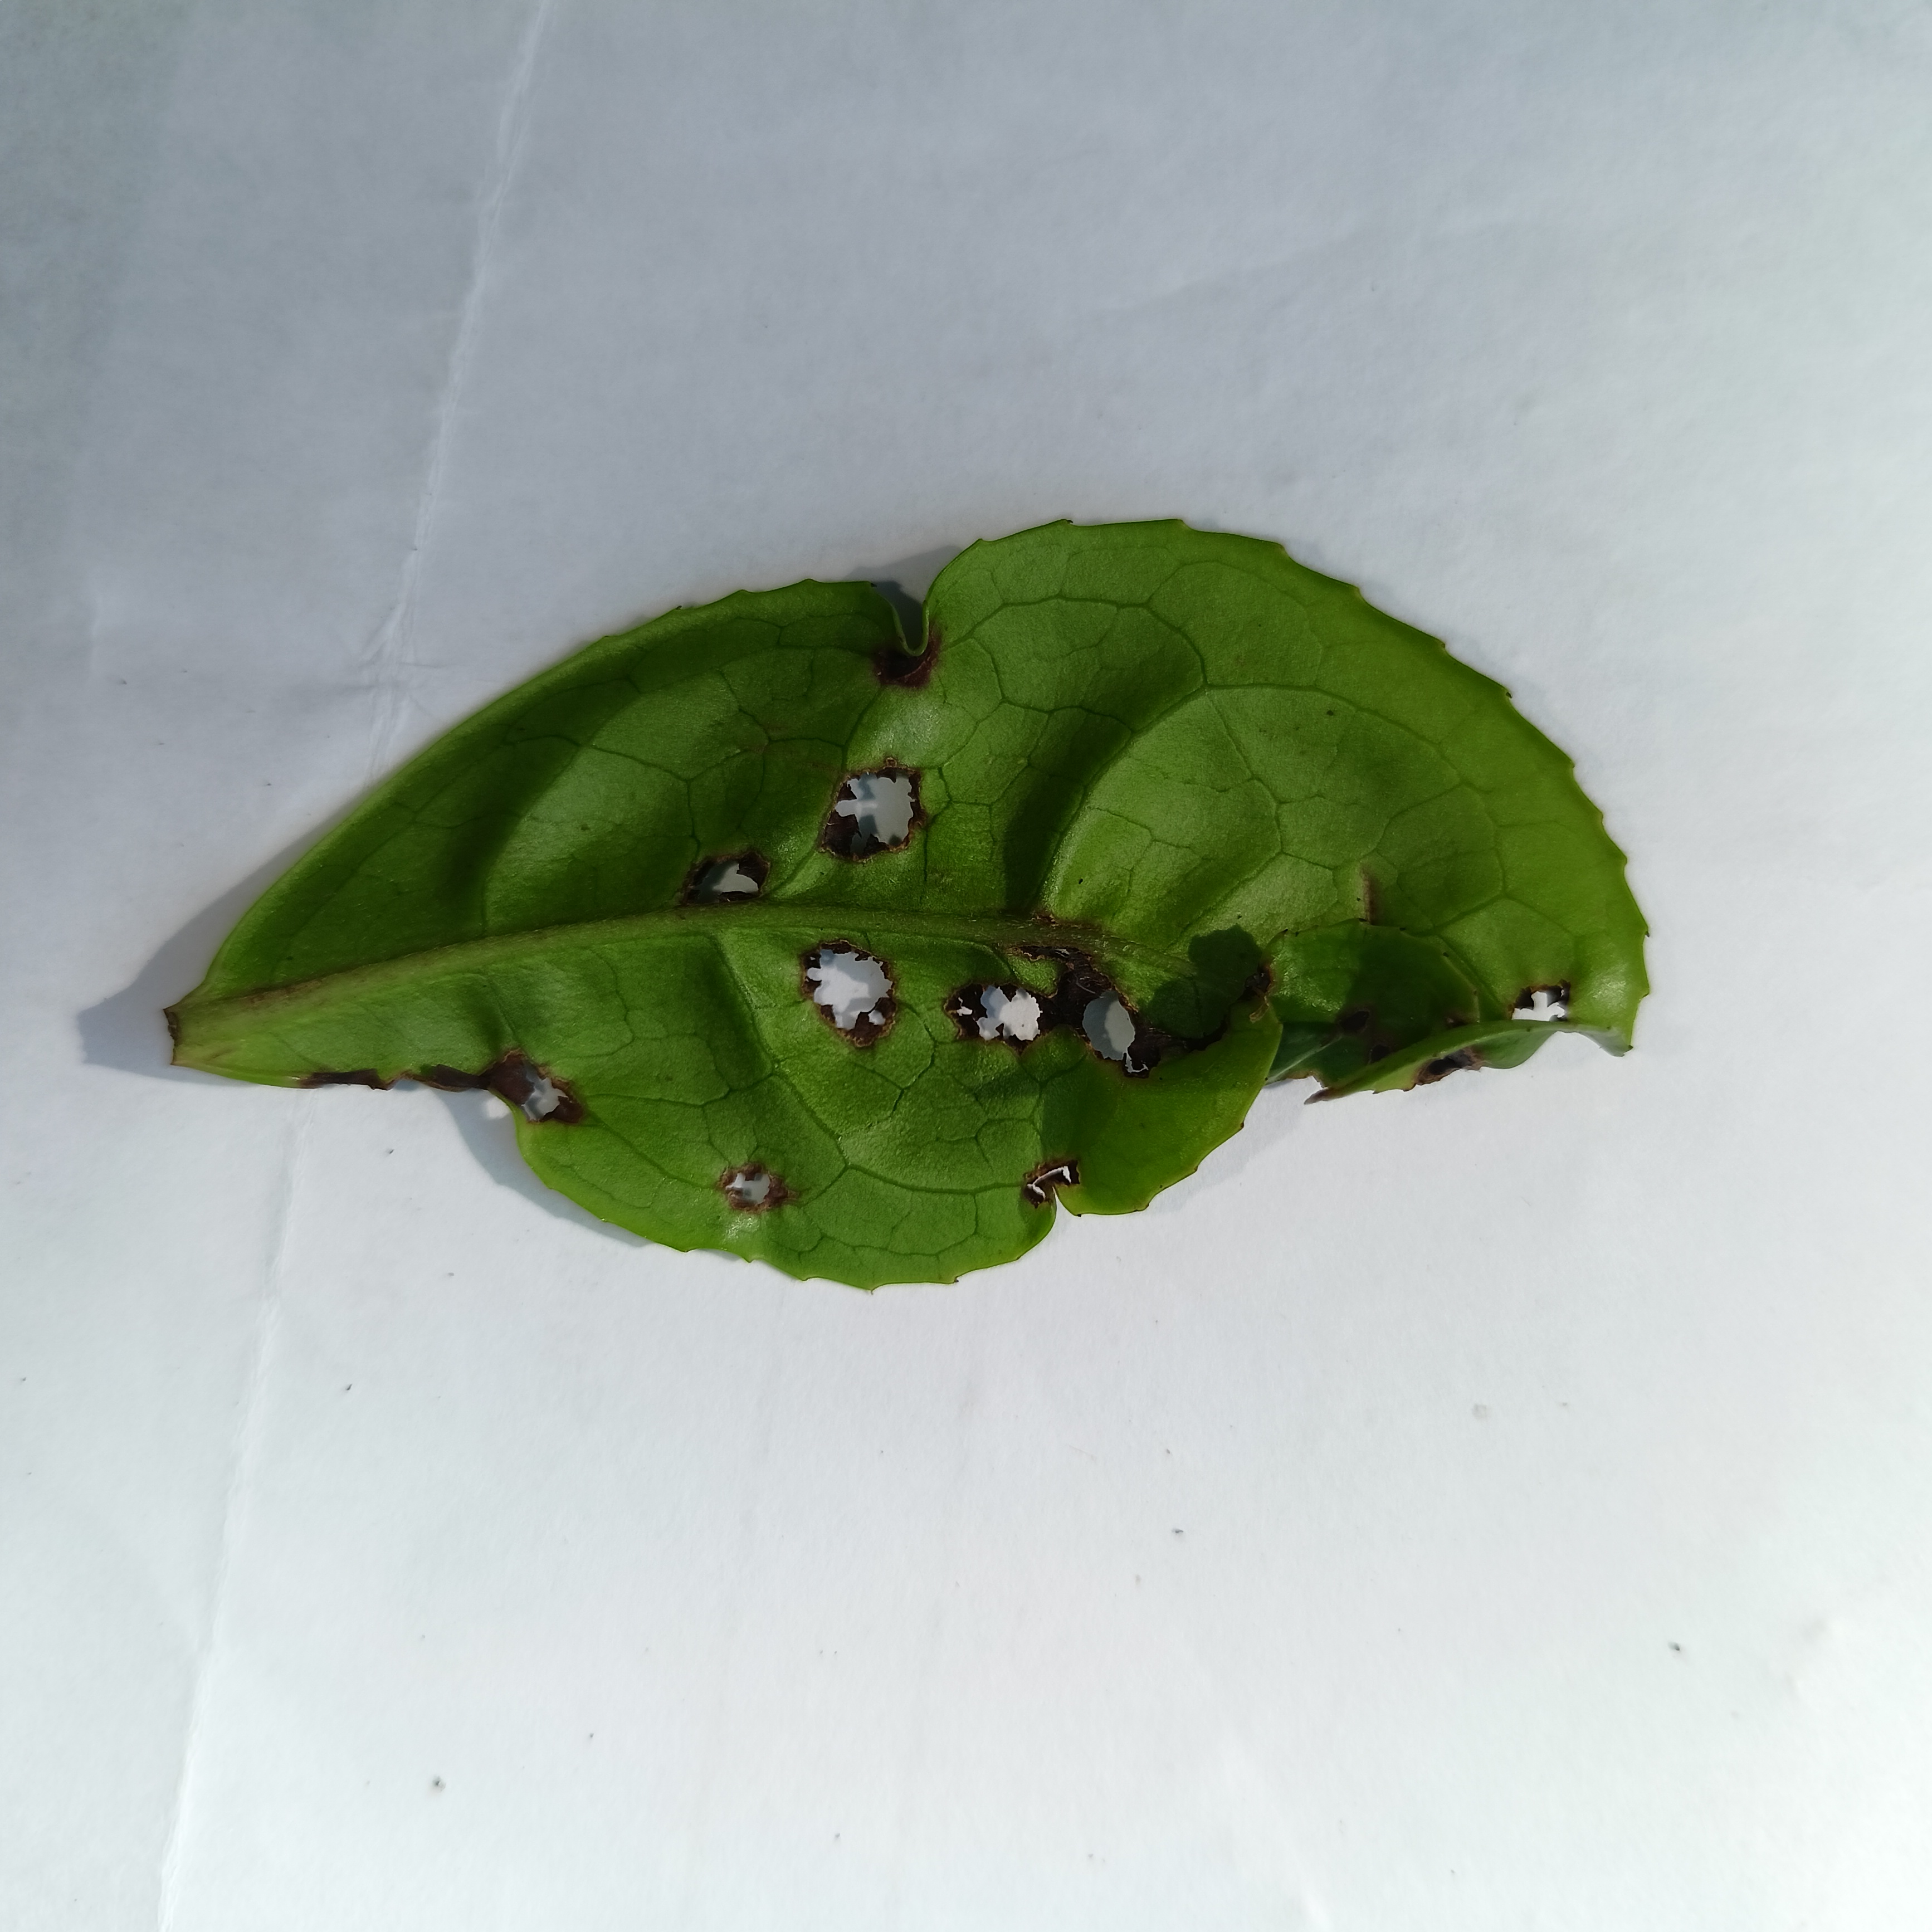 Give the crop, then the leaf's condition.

tea, helopeltis
